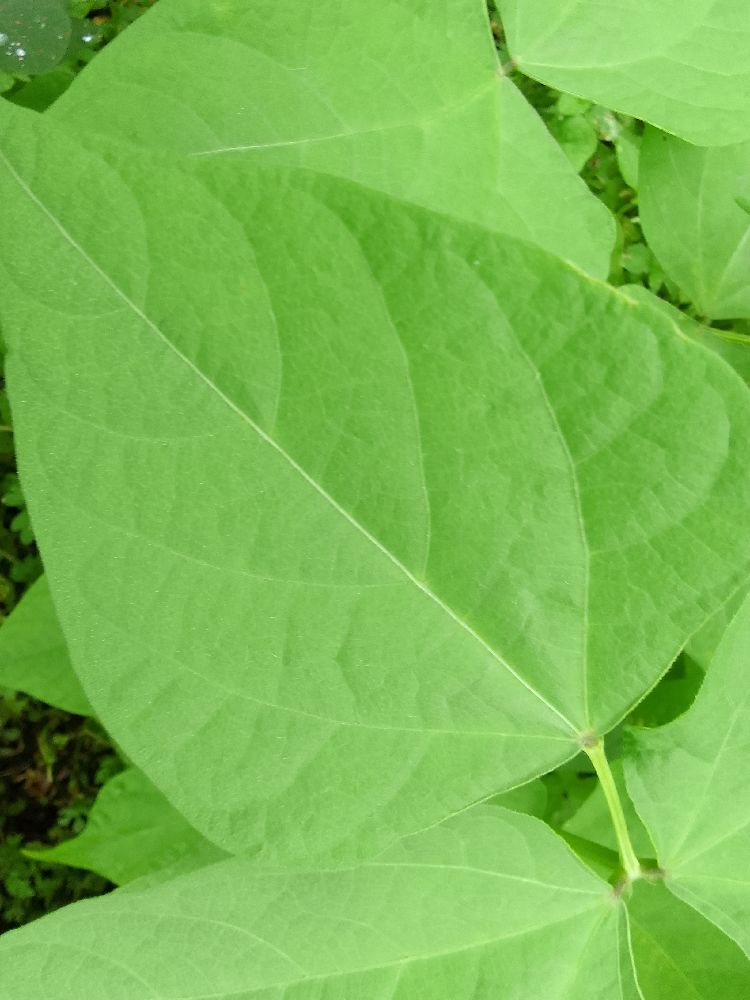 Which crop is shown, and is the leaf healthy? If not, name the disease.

common bean, healthy
